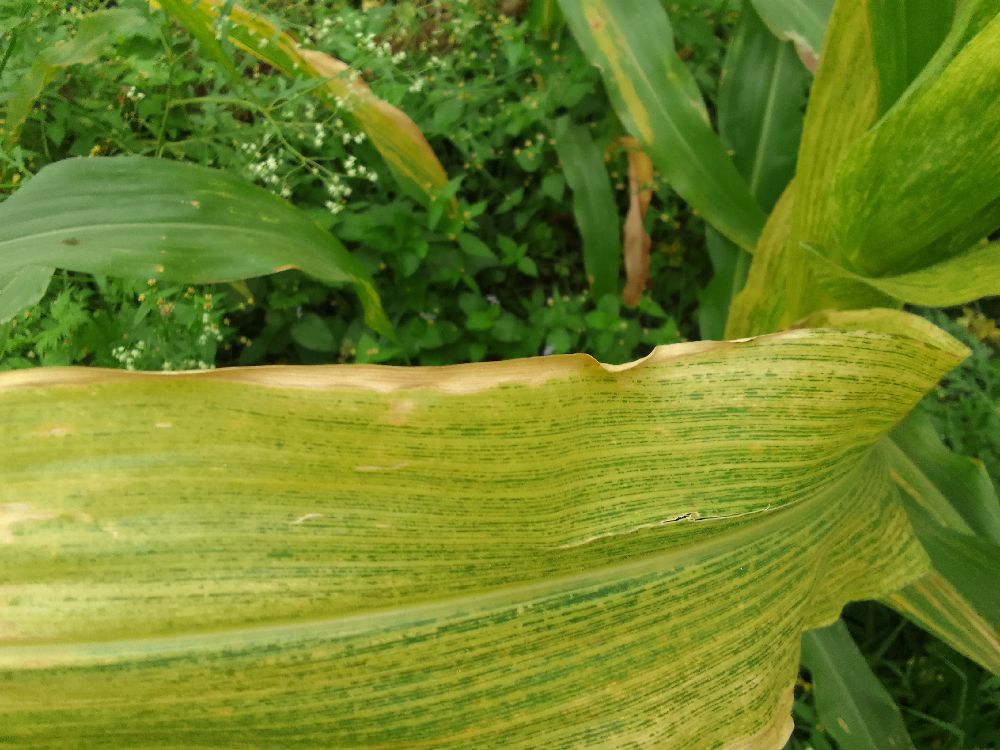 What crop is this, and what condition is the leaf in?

maize, maize lethal necrosis
